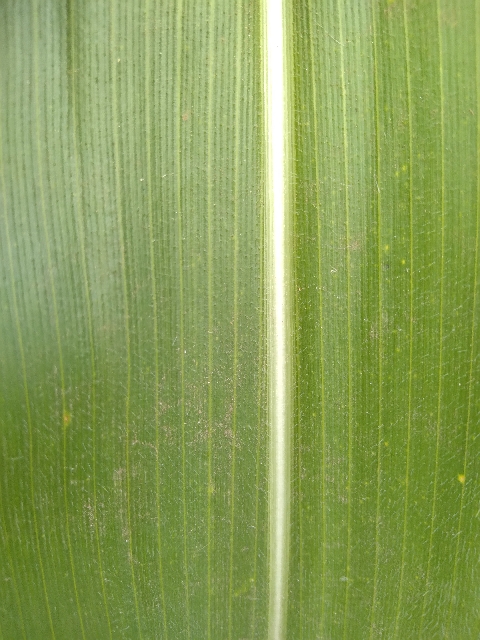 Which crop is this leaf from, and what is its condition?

maize, healthy
